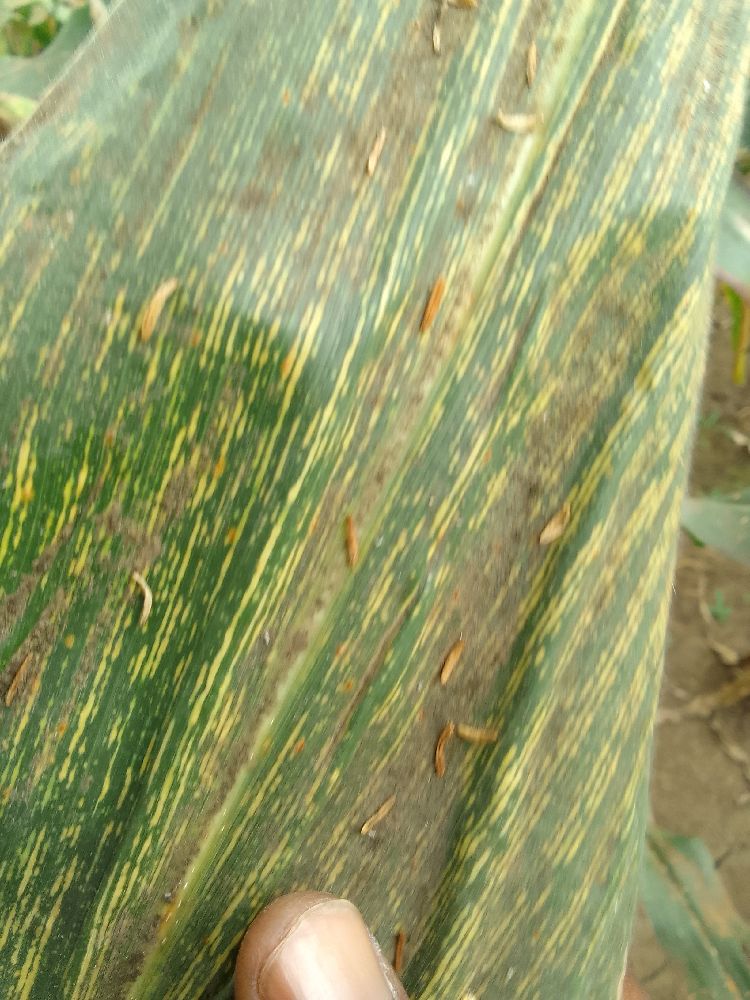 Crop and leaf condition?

maize, maize streak virus
